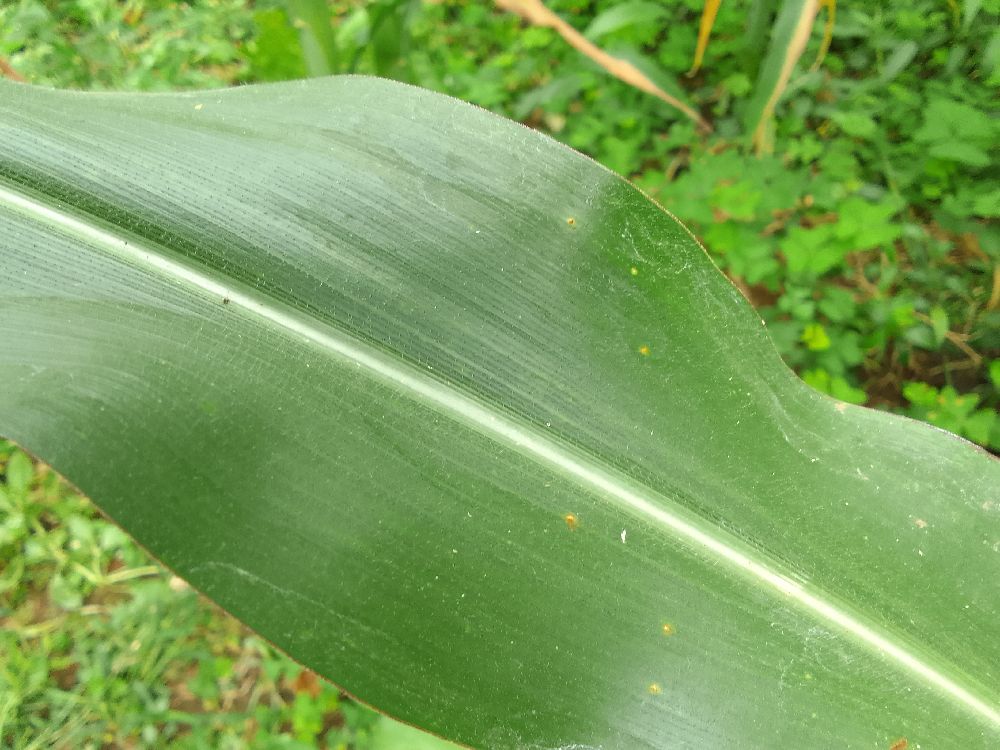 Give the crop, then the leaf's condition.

maize, healthy
